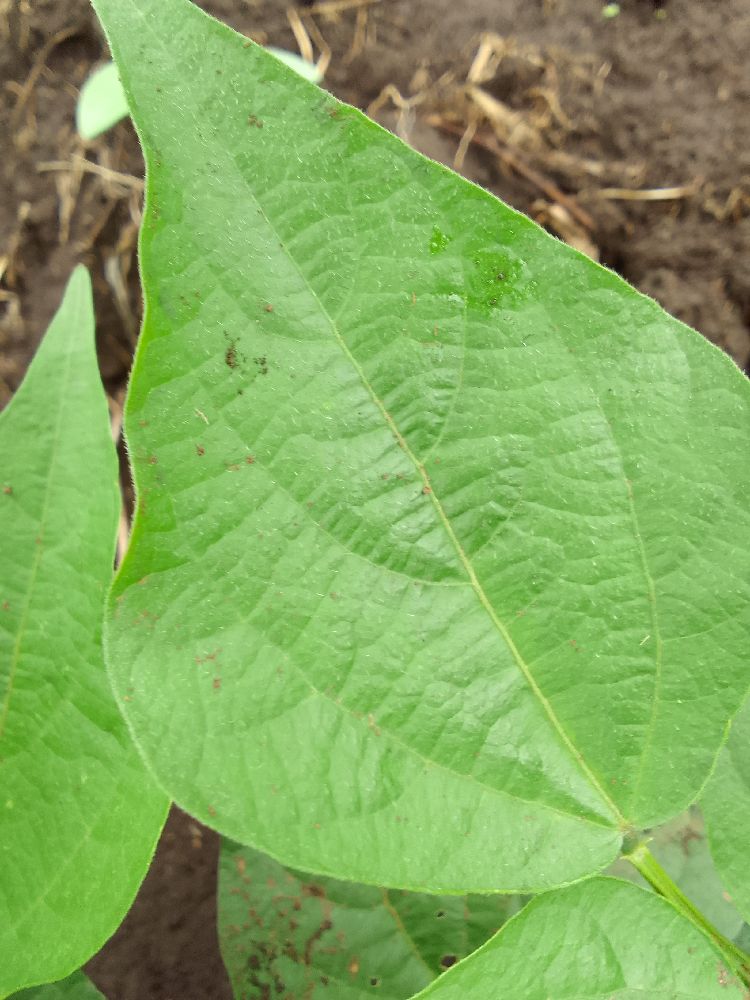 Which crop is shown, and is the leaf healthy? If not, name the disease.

common bean, healthy
